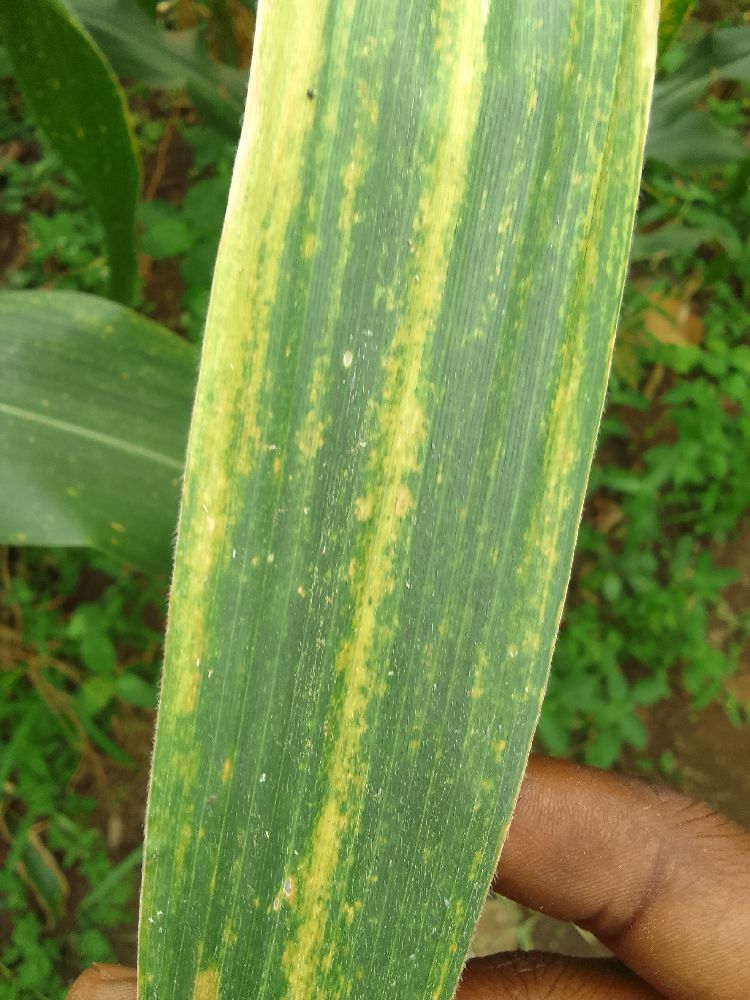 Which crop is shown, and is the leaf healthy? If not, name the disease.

maize, maize lethal necrosis
